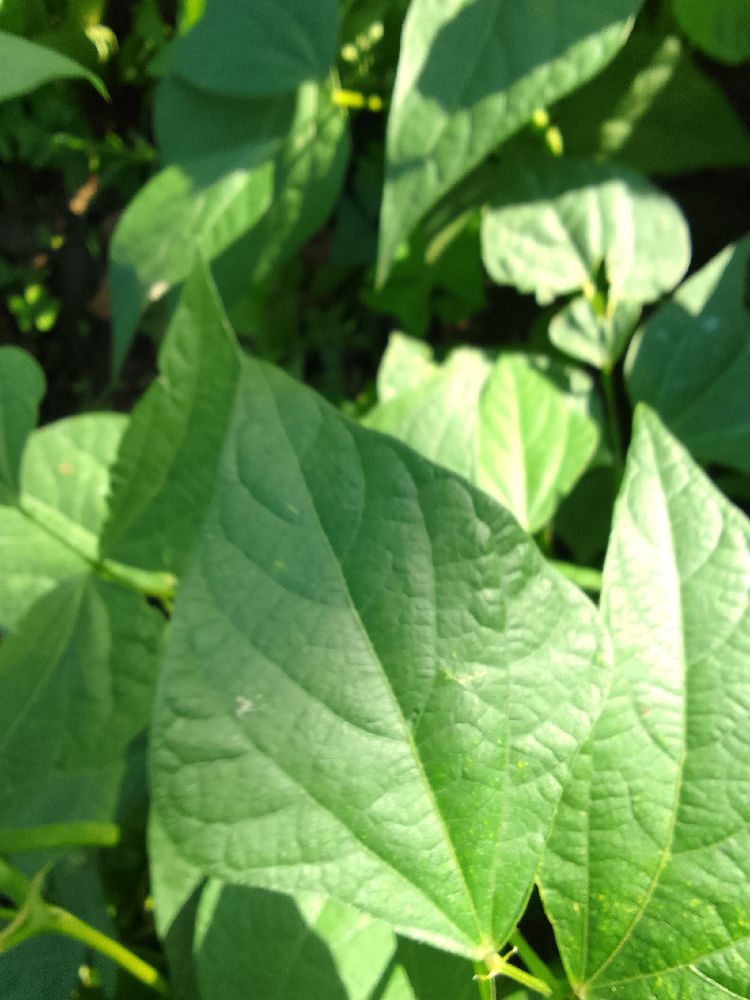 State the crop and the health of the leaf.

common bean, healthy
